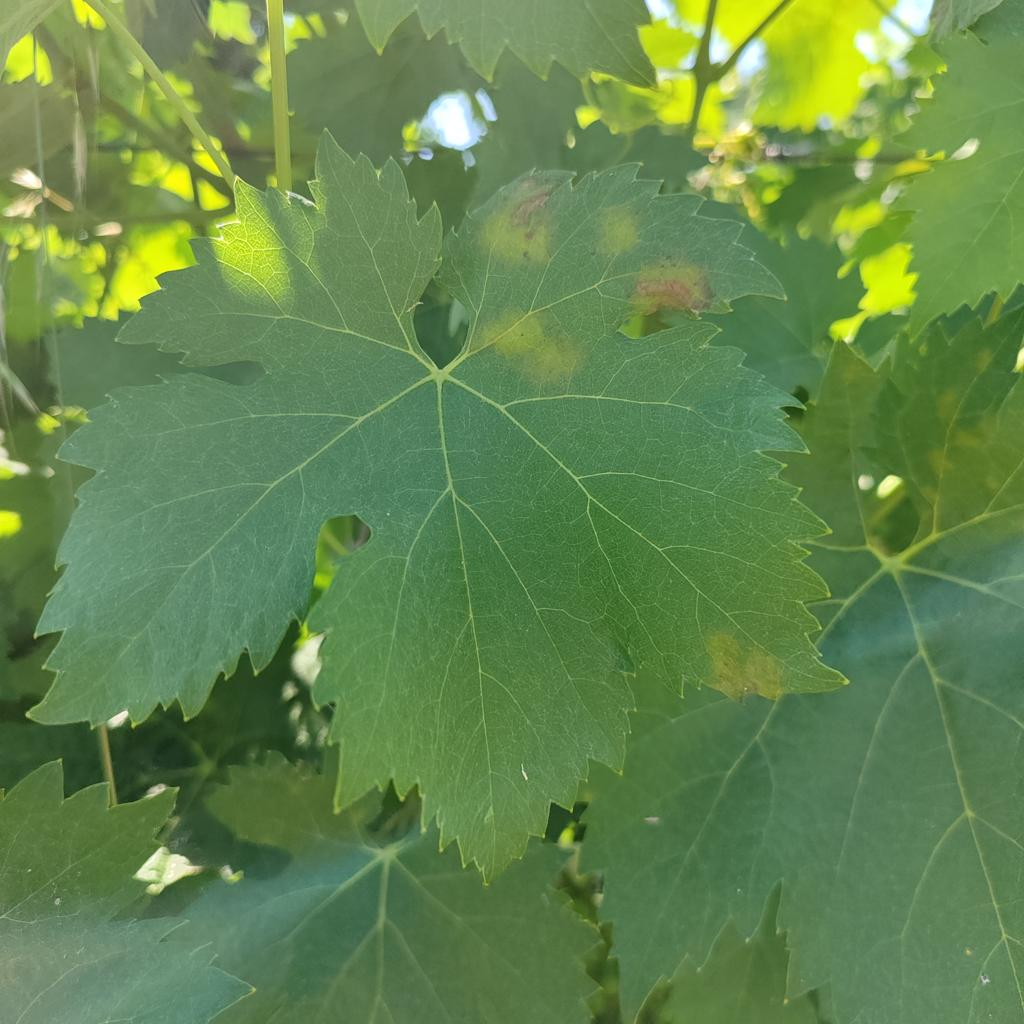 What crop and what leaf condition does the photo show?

grapevine, downy mildew
